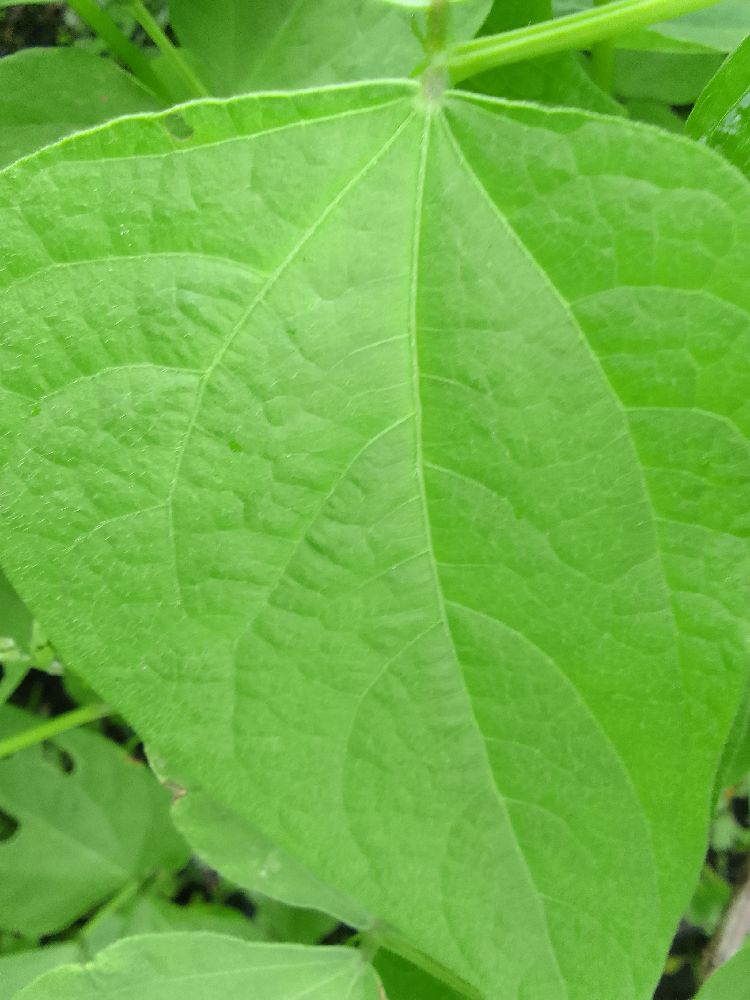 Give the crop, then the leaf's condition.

common bean, healthy
